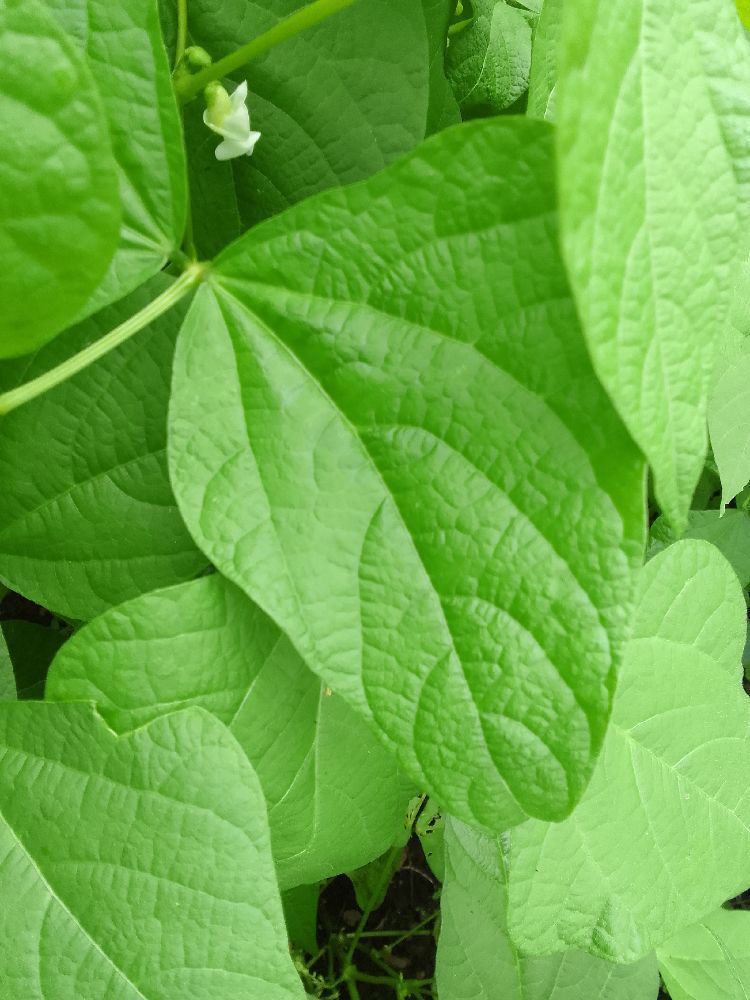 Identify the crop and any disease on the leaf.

common bean, healthy
